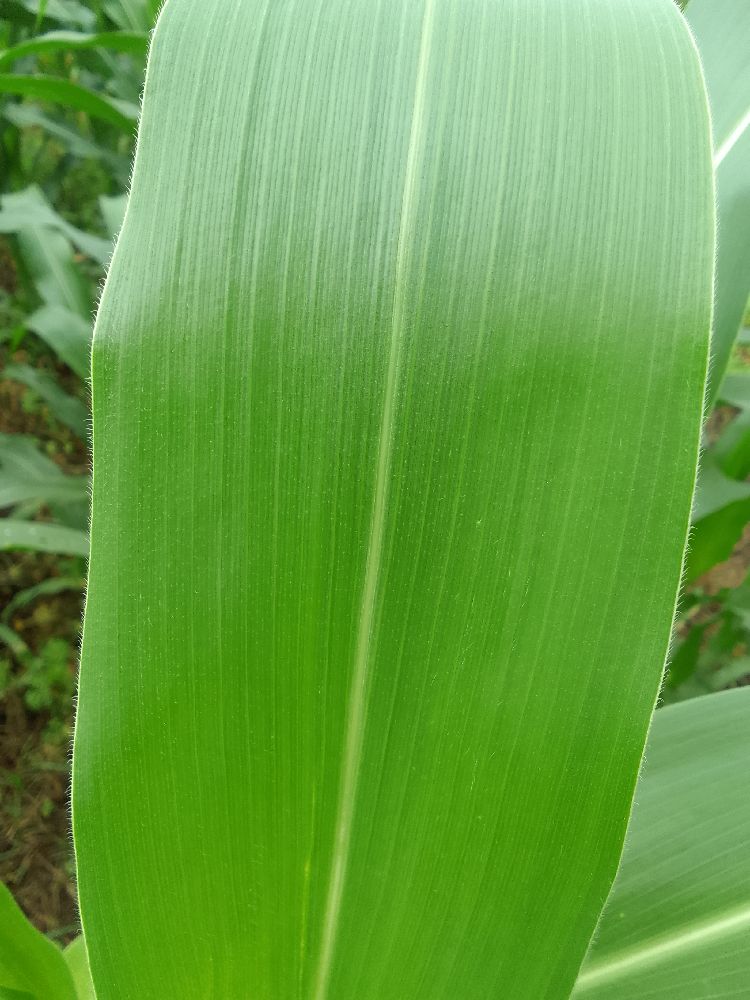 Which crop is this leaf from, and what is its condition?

maize, healthy
